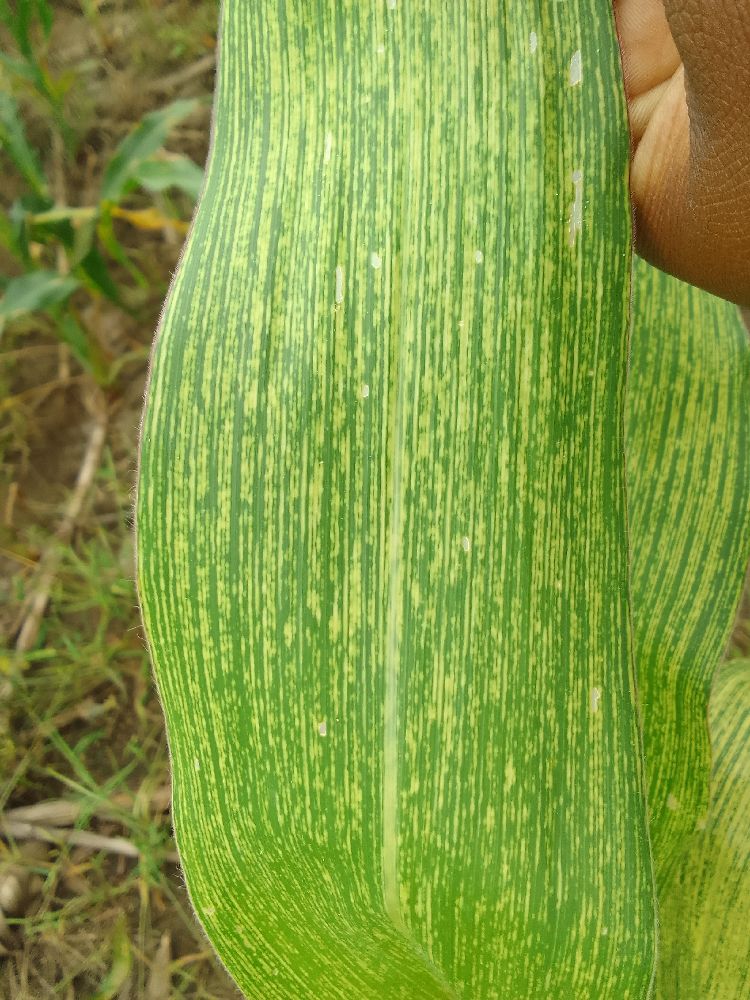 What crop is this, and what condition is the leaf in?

maize, maize streak virus
